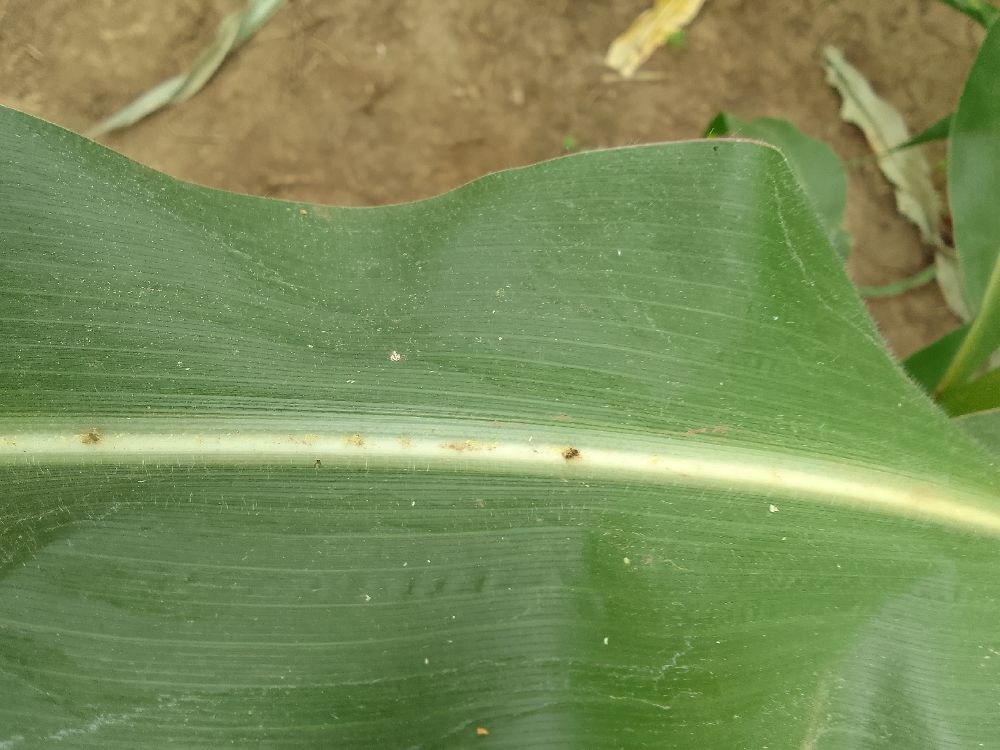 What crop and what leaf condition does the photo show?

maize, healthy
